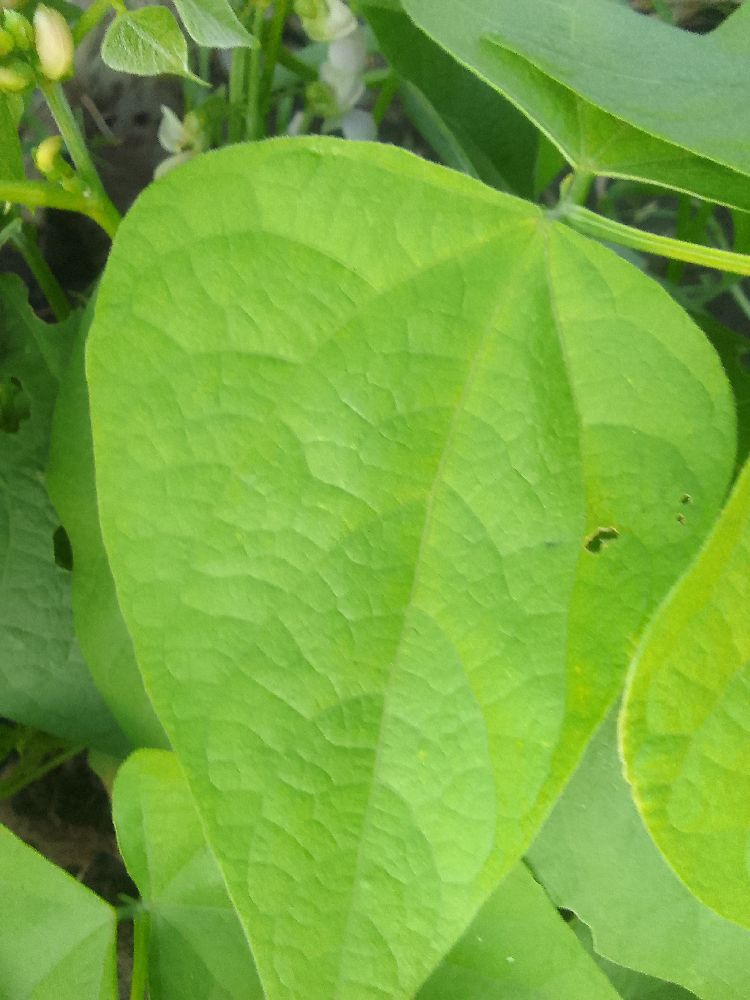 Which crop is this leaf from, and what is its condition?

common bean, healthy
